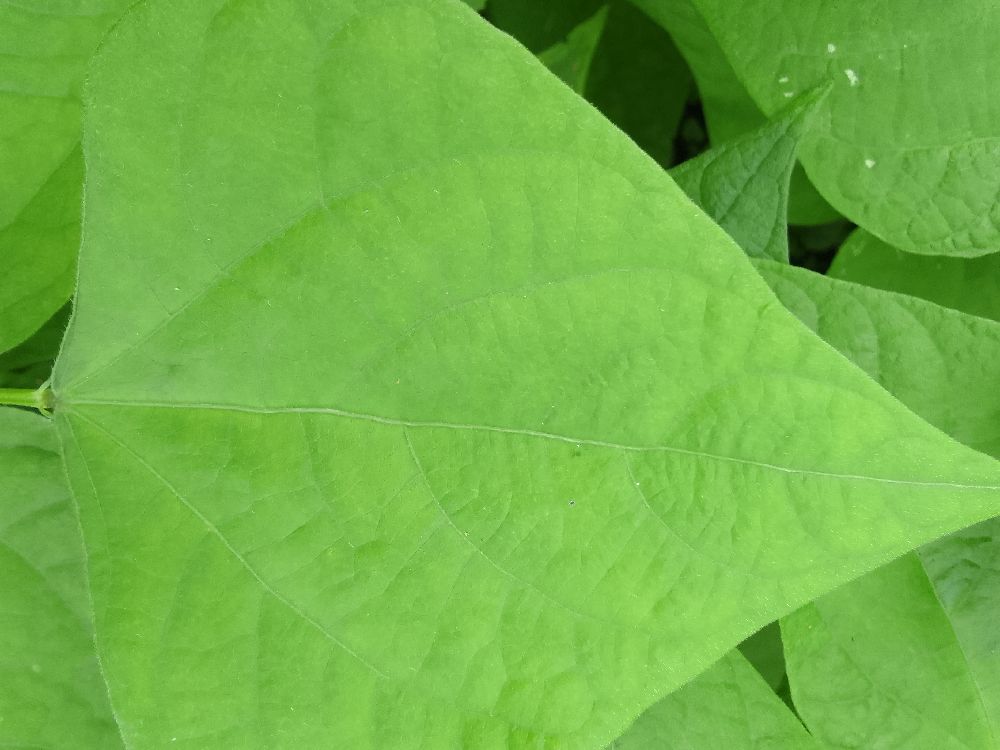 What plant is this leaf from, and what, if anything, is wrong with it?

common bean, healthy
